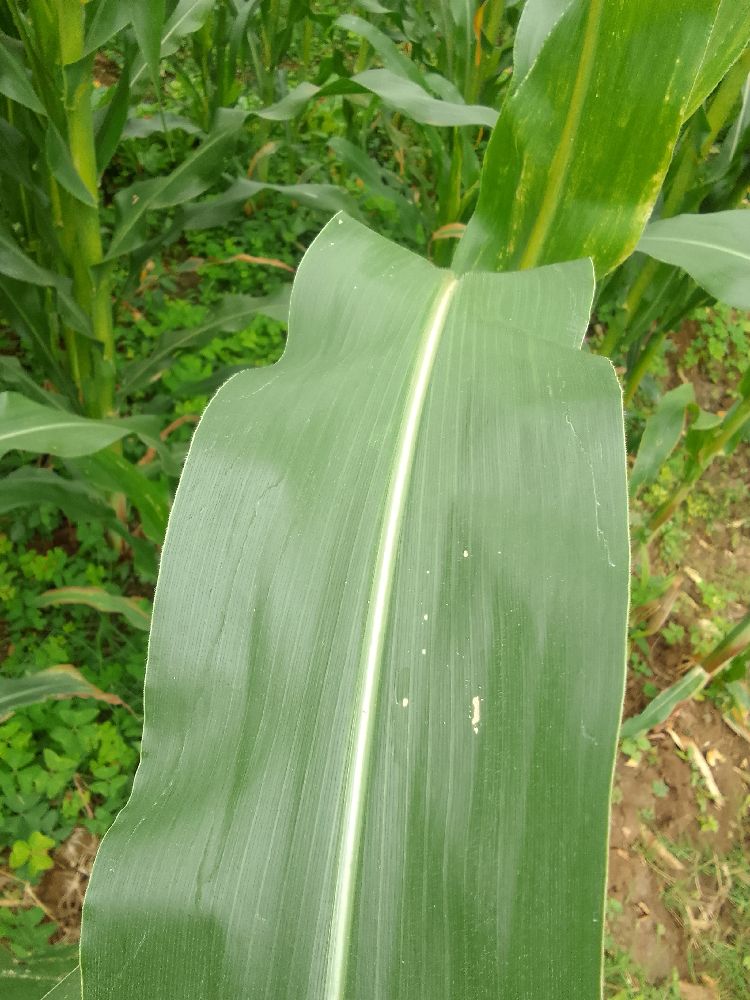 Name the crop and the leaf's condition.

maize, healthy
